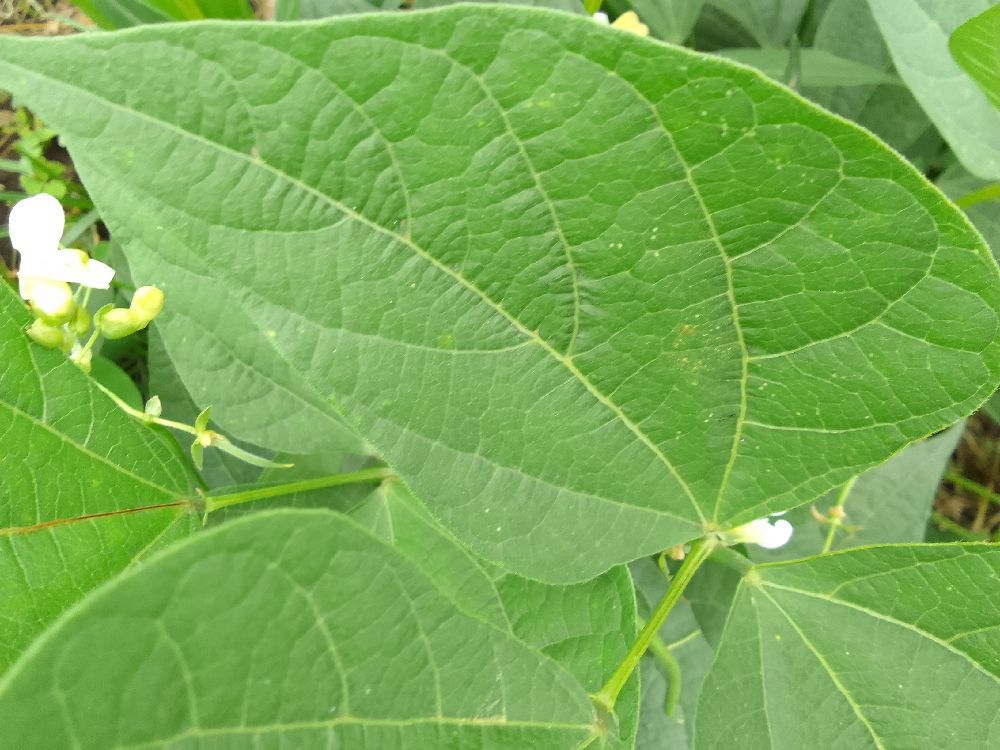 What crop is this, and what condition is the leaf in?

common bean, healthy
